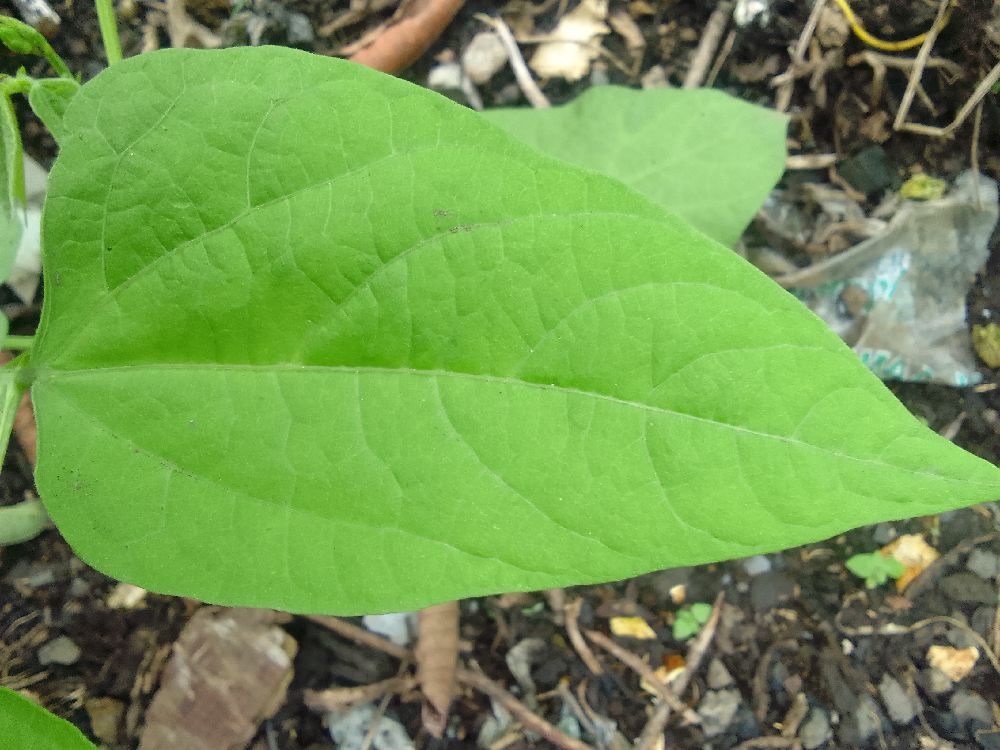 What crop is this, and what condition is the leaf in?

common bean, healthy
